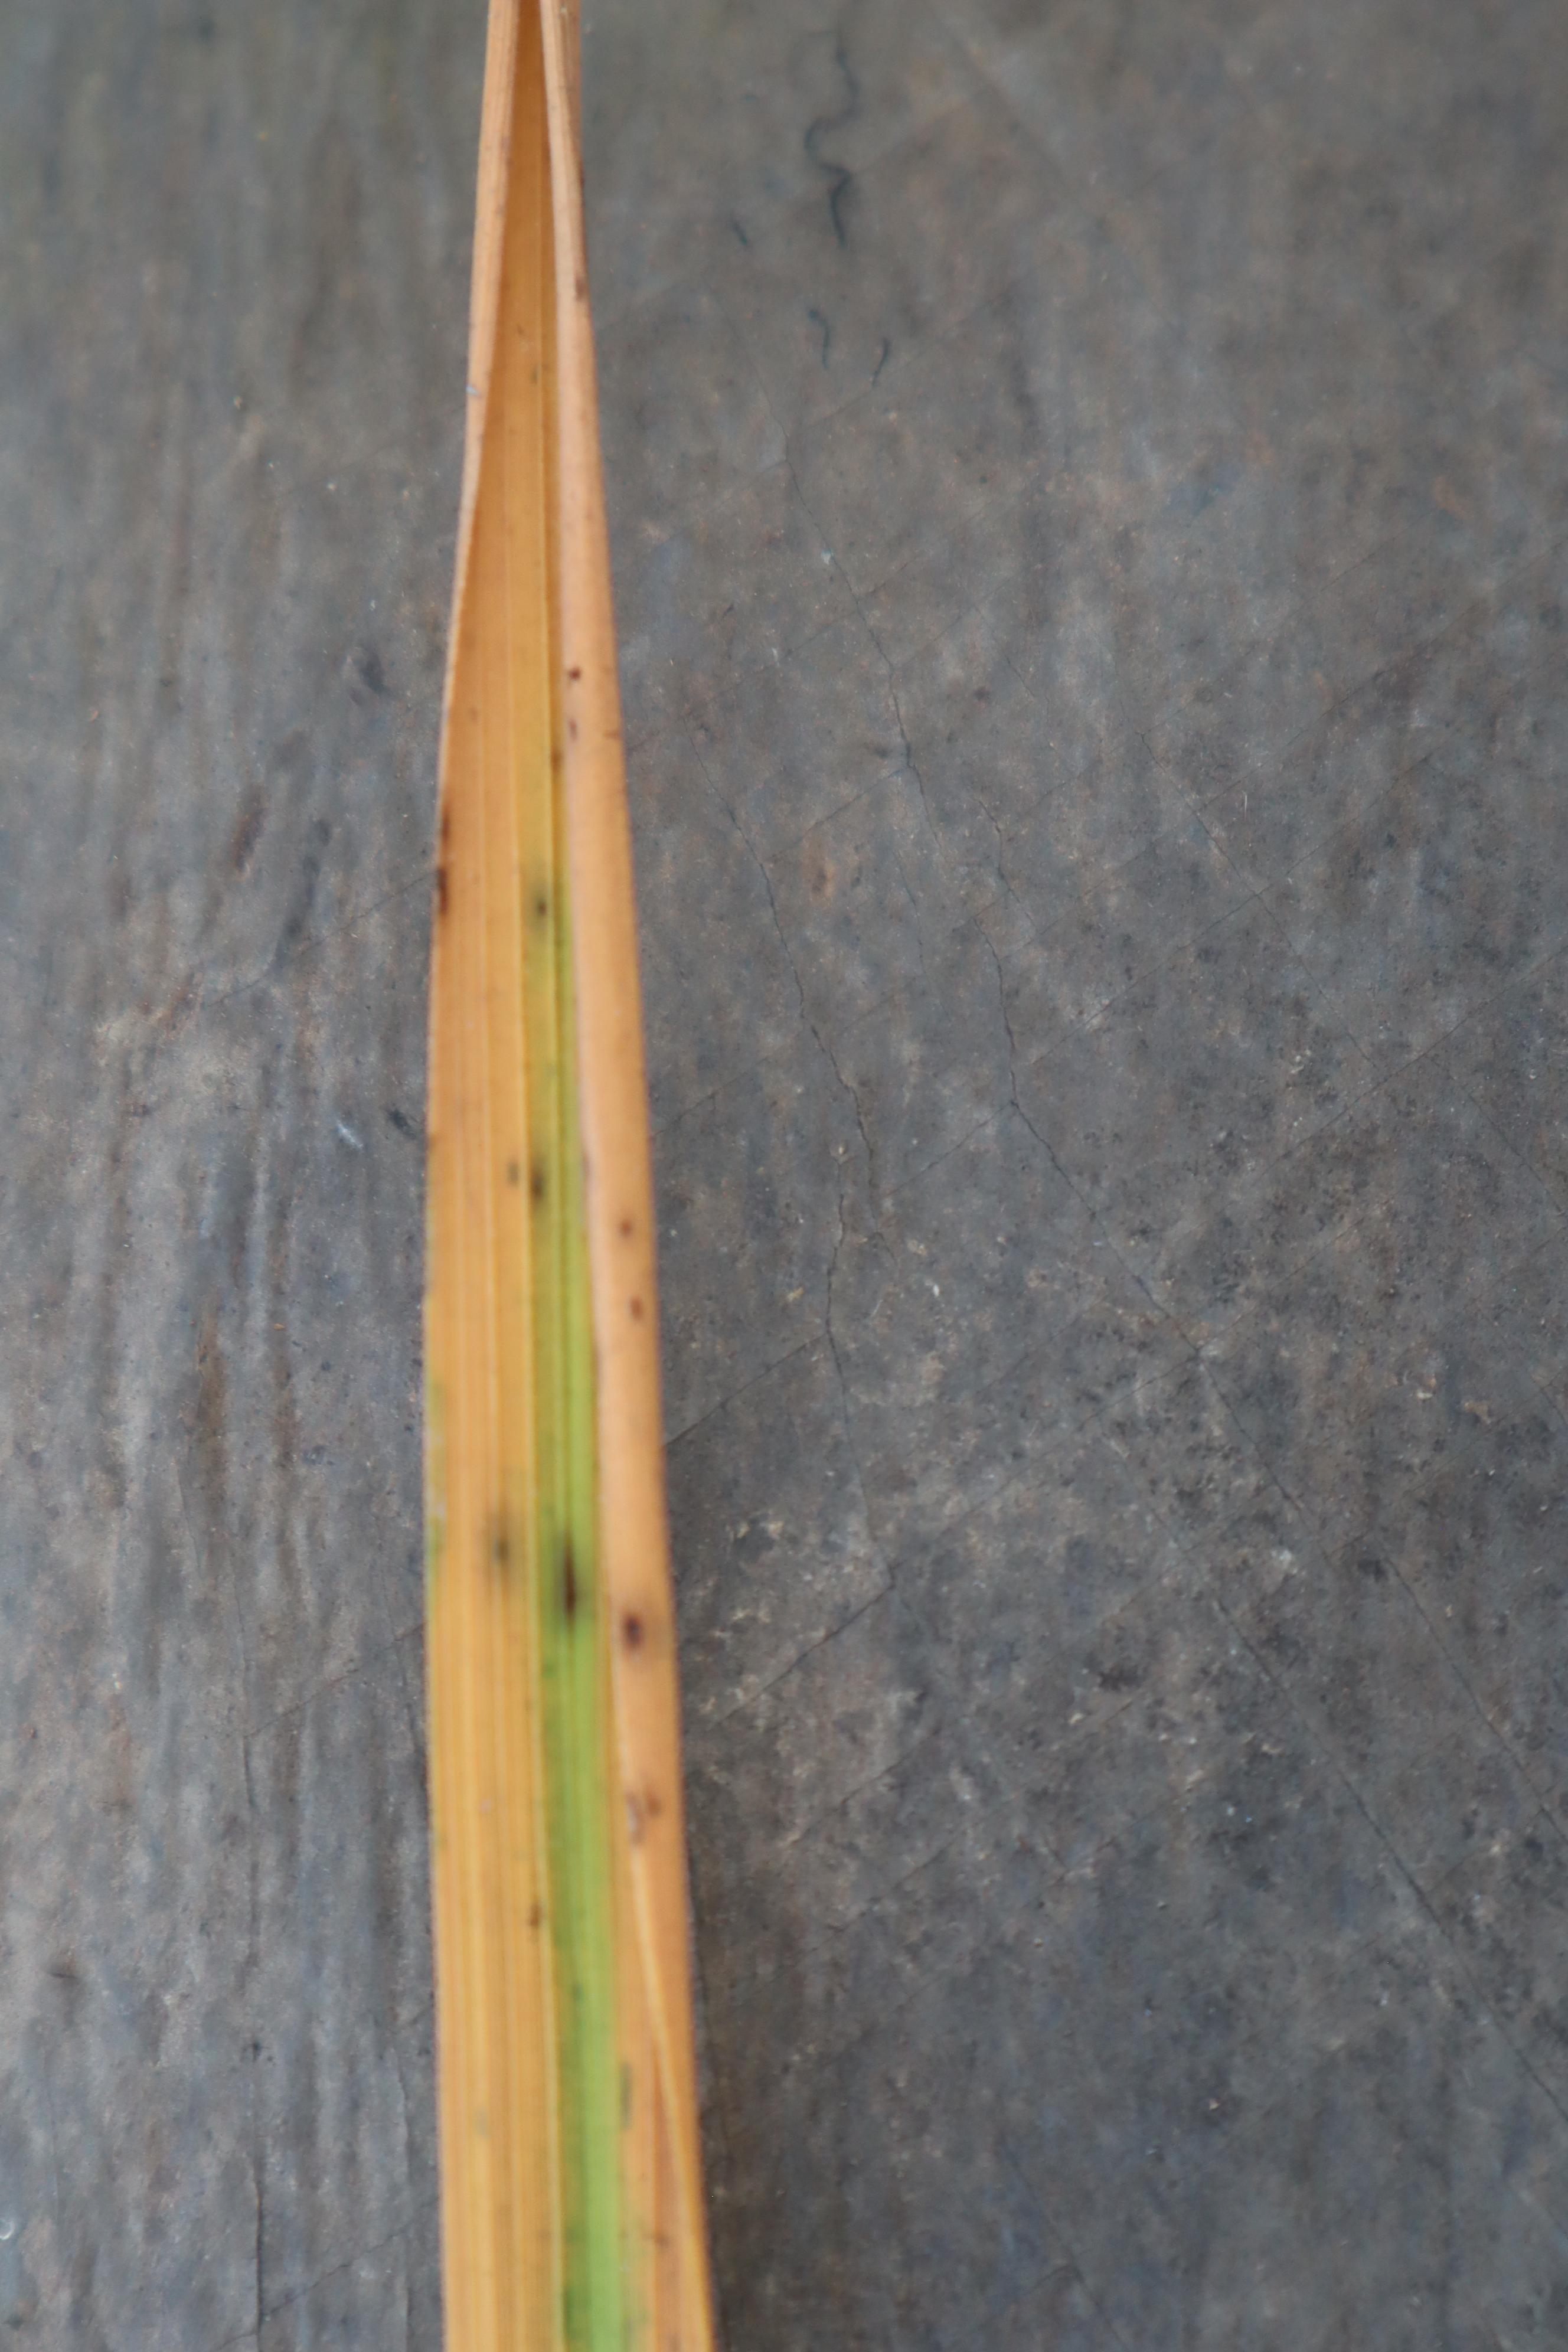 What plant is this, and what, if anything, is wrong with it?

rice, tungro virus disease
